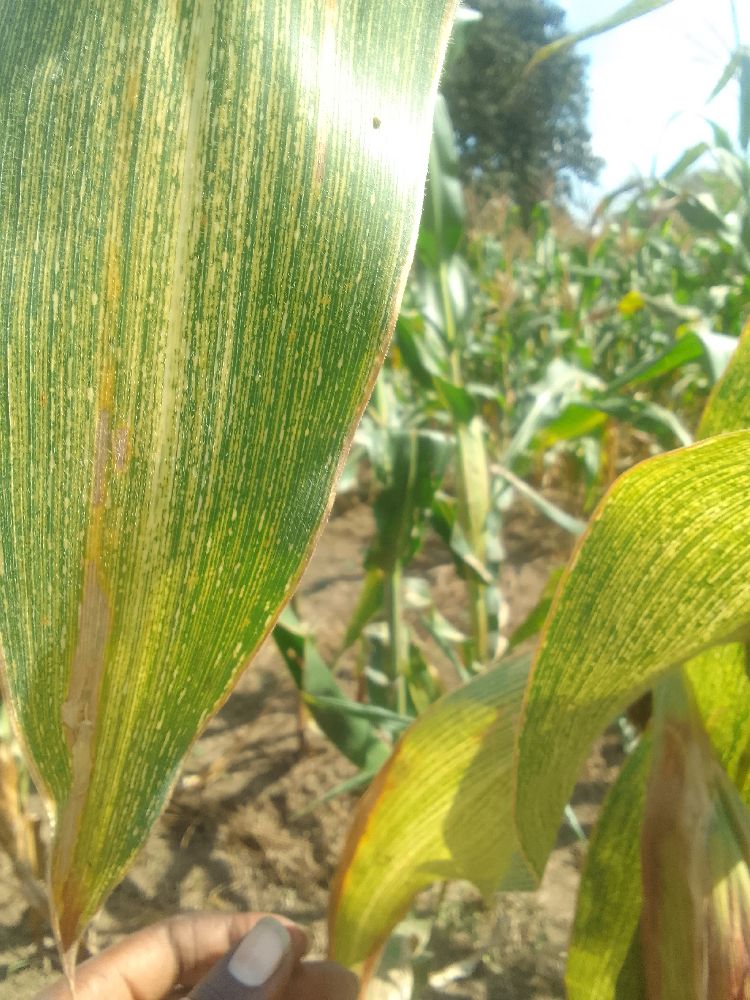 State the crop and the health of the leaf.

maize, maize streak virus
